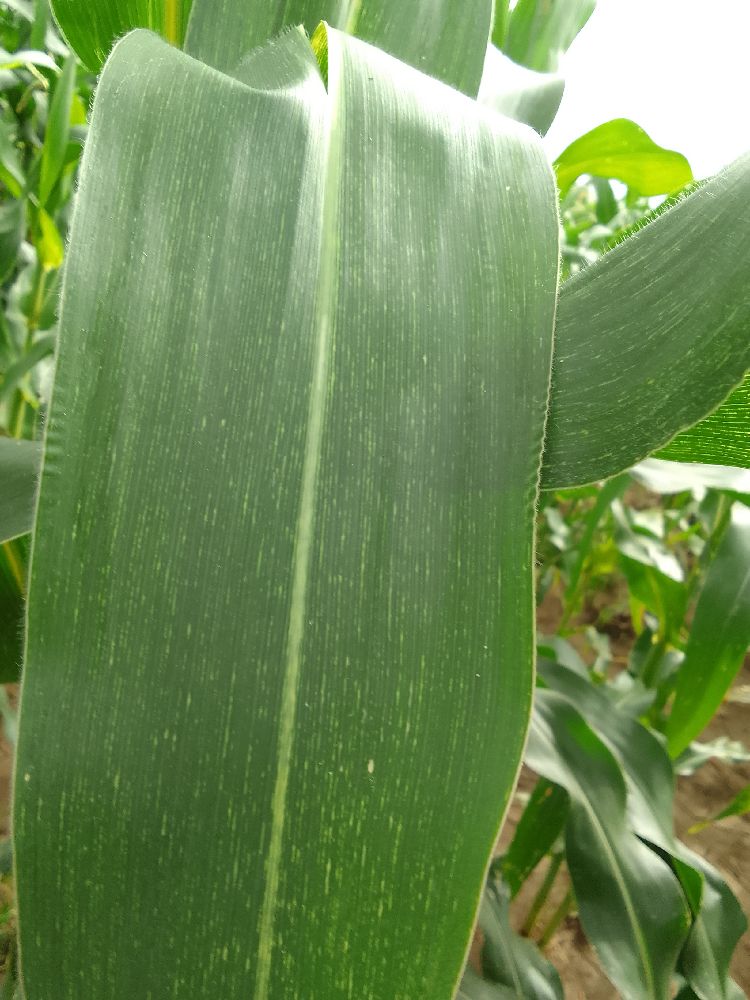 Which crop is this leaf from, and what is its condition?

maize, maize streak virus
